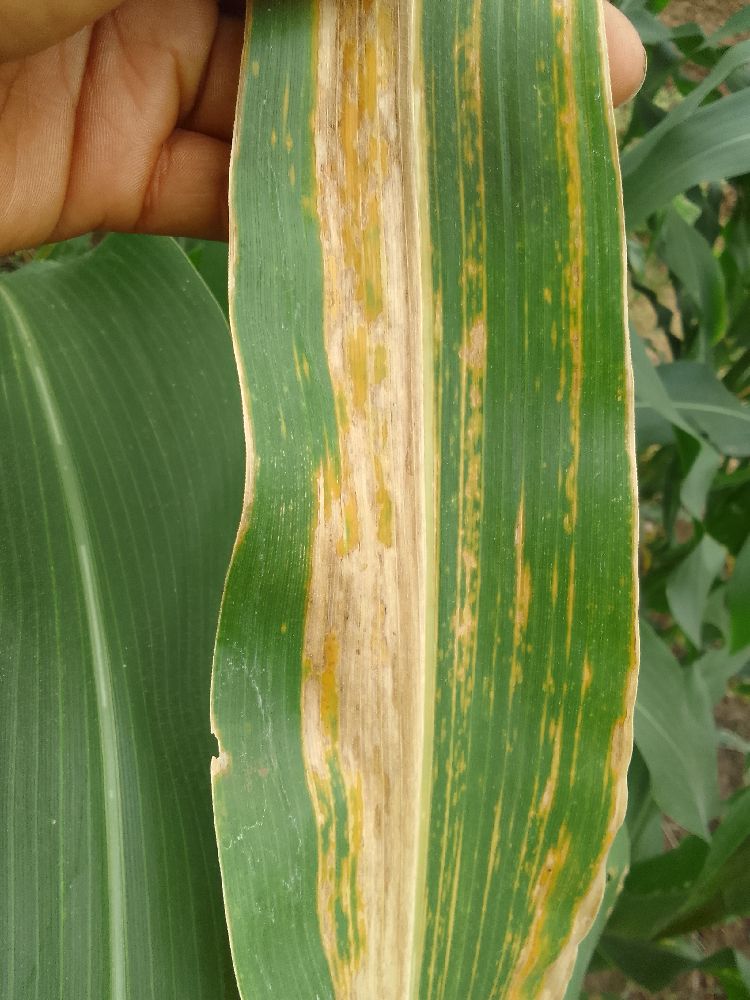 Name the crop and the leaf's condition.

maize, maize lethal necrosis
